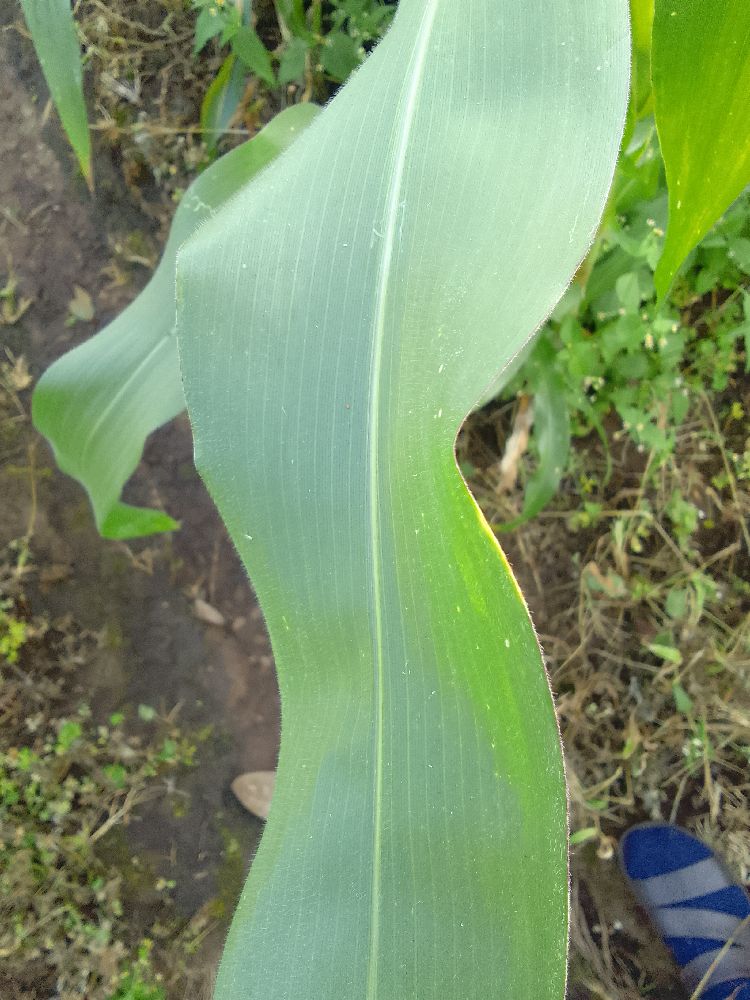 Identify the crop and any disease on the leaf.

maize, healthy
